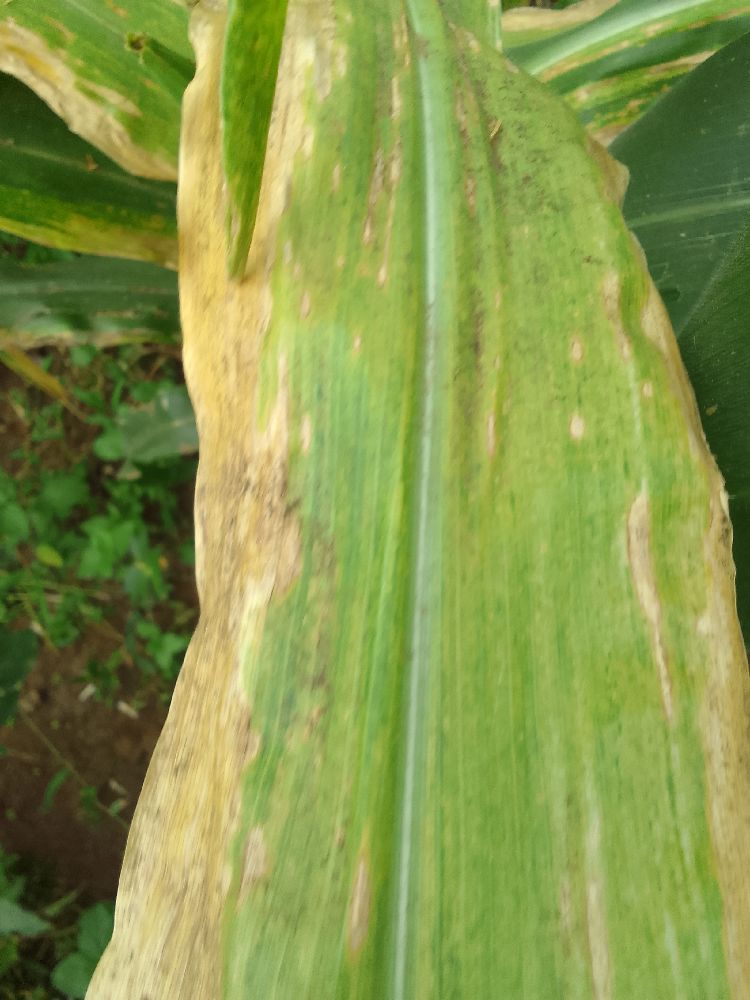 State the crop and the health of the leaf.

maize, maize lethal necrosis
